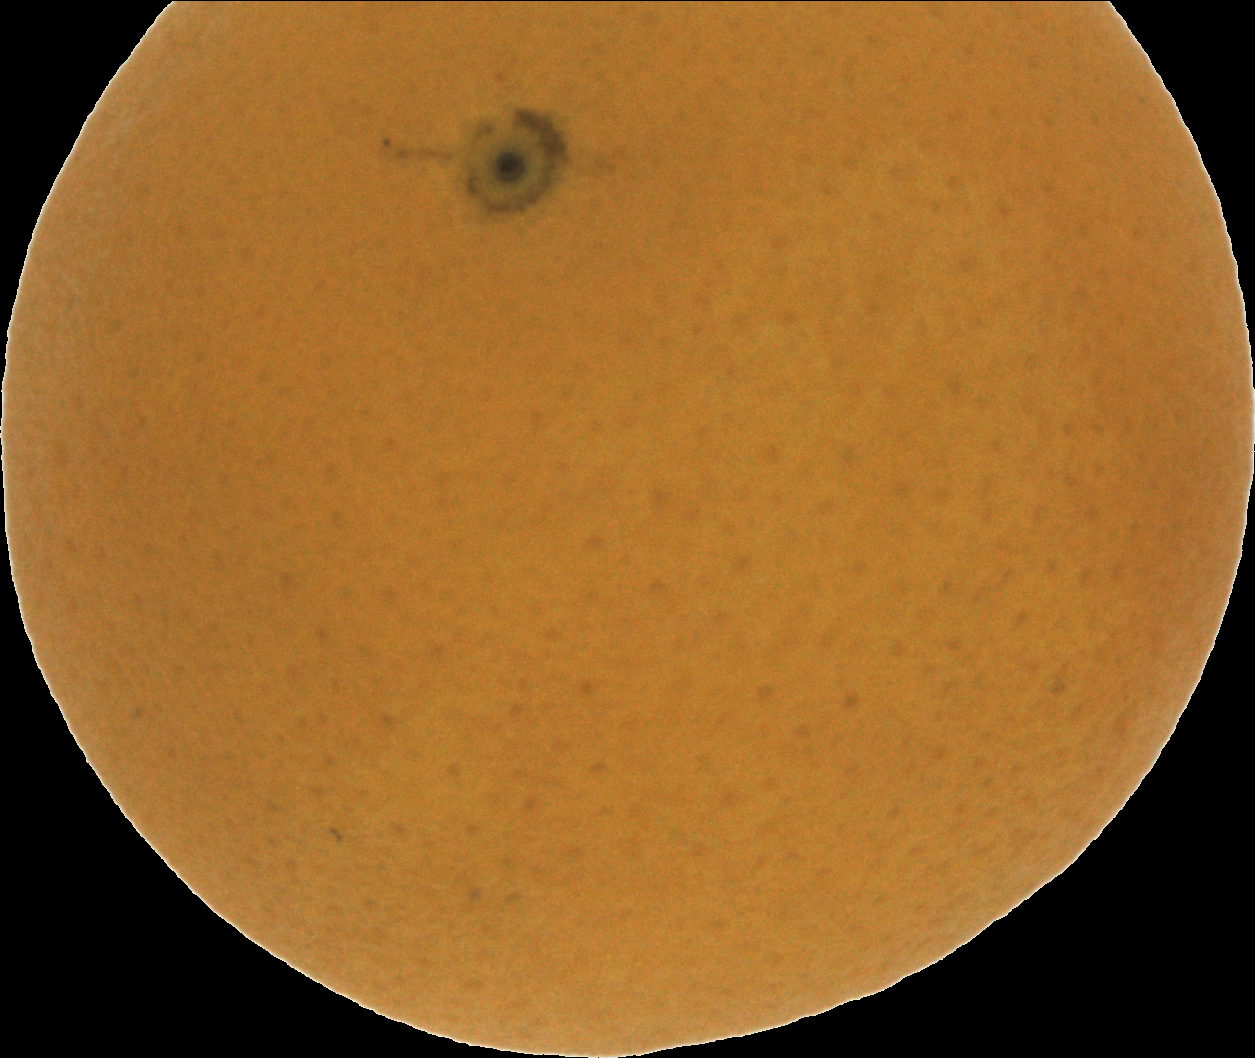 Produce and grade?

orange, good
